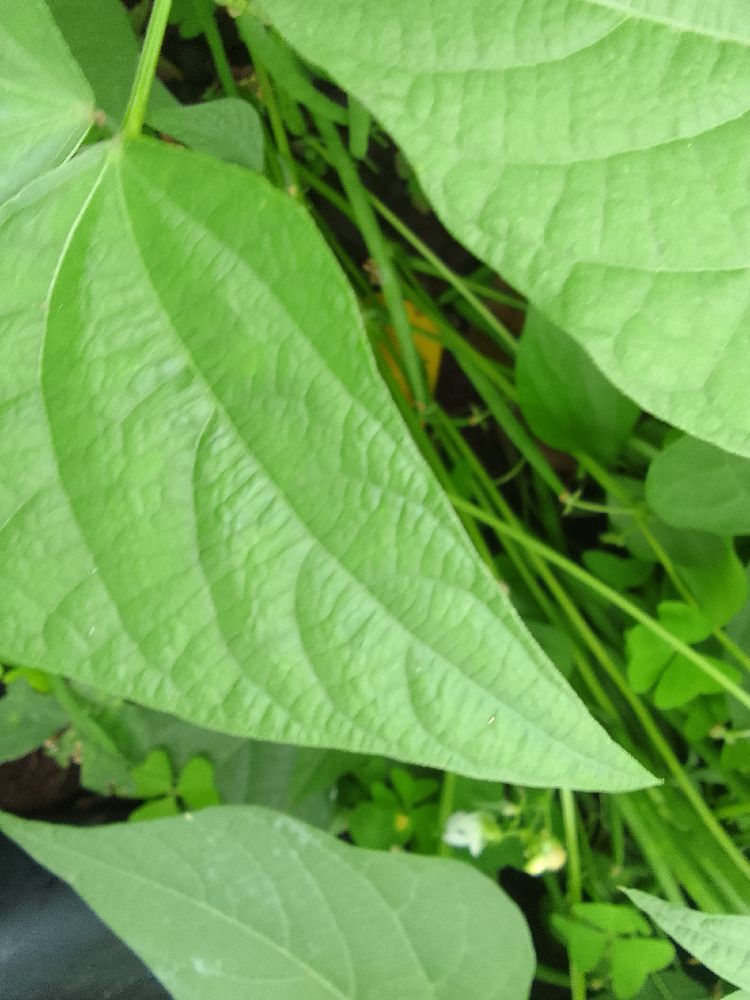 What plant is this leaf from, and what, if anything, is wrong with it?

common bean, healthy
